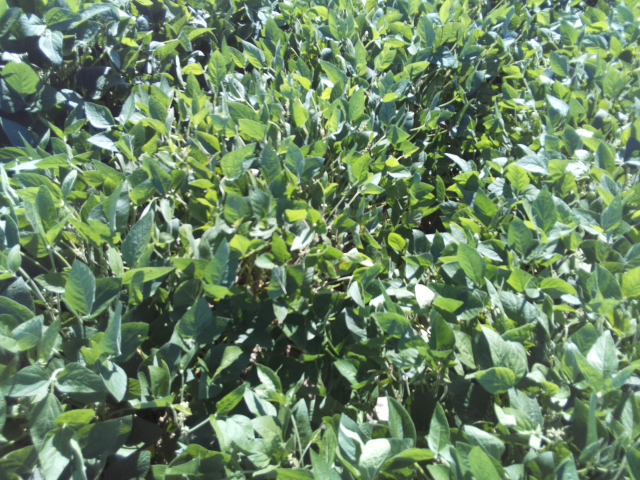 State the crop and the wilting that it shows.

soybean, leaflets folding inward at secondary pulvinus with no turgor loss in leaflets or petioles
